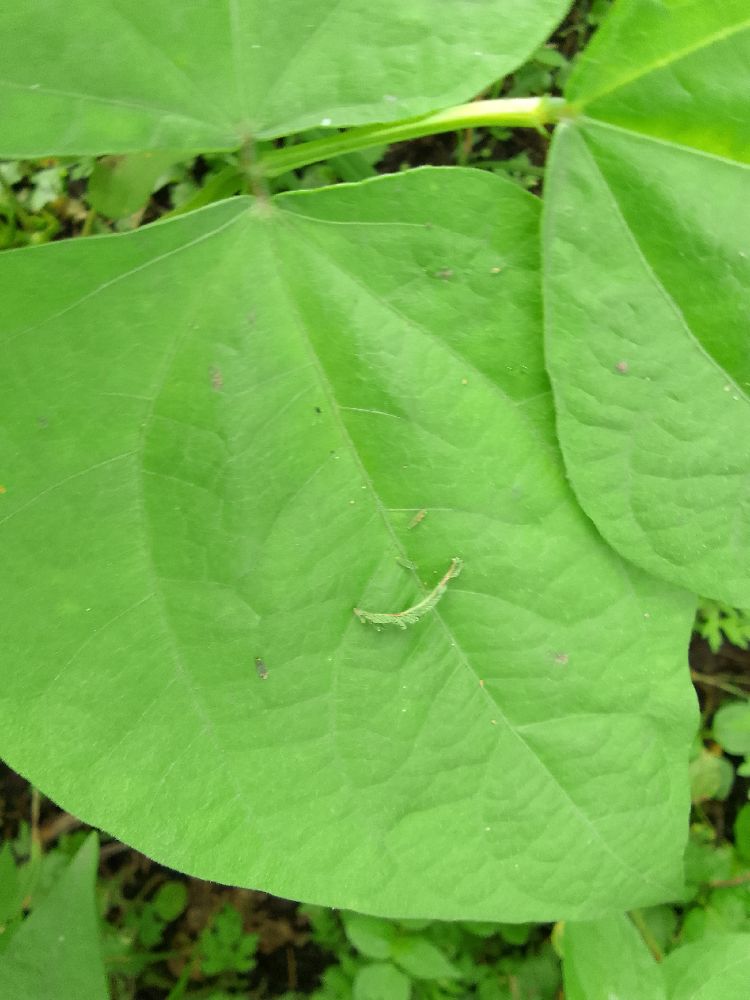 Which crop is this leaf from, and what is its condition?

common bean, healthy
